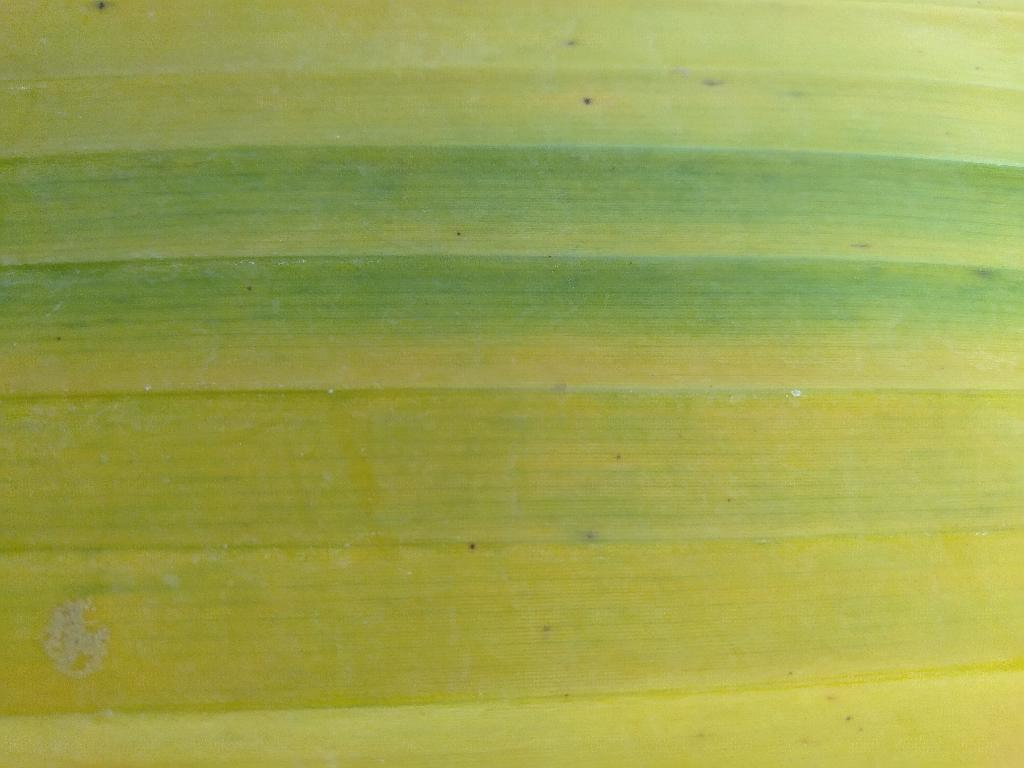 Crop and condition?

banana, fusarium wilt race 1
